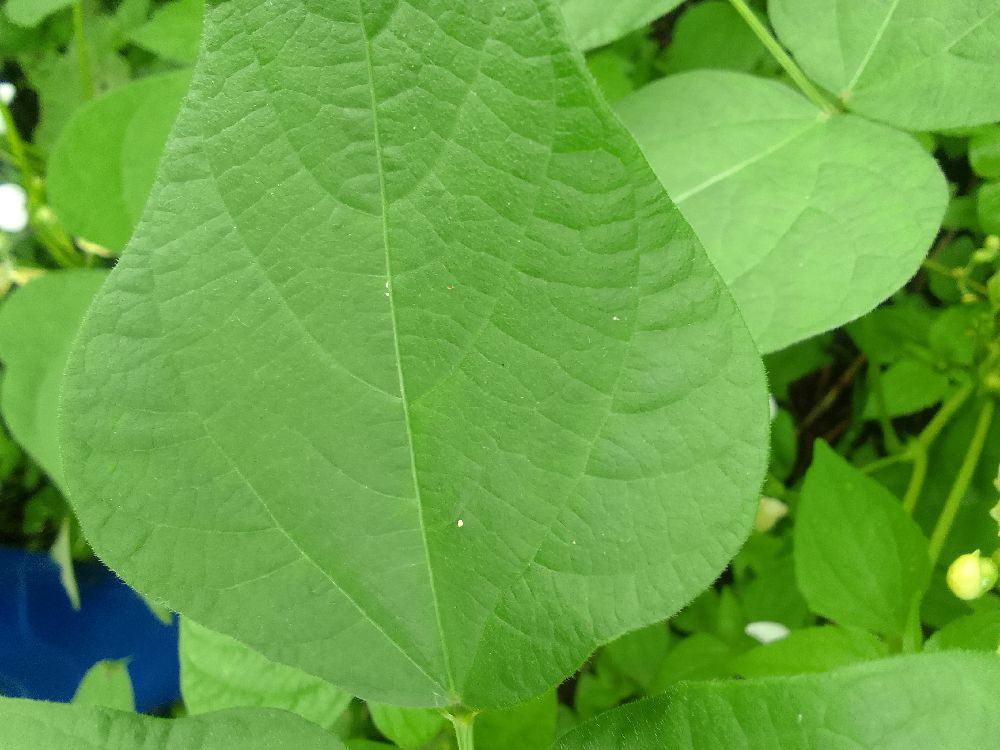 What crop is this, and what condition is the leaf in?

common bean, healthy
